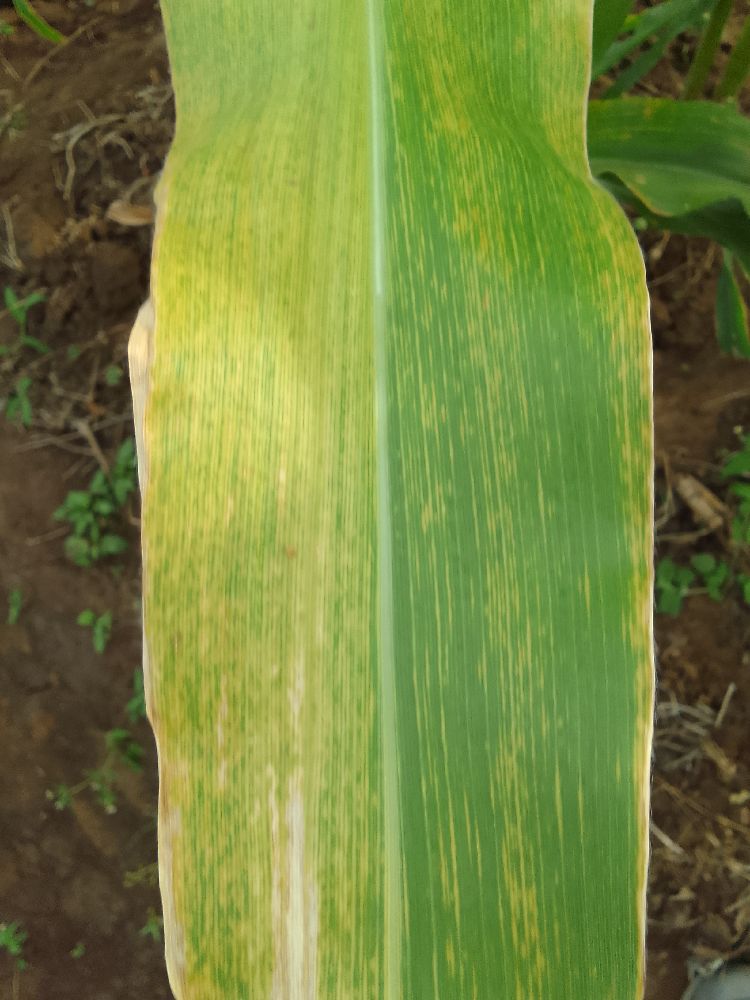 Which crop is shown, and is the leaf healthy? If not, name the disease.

maize, maize lethal necrosis
